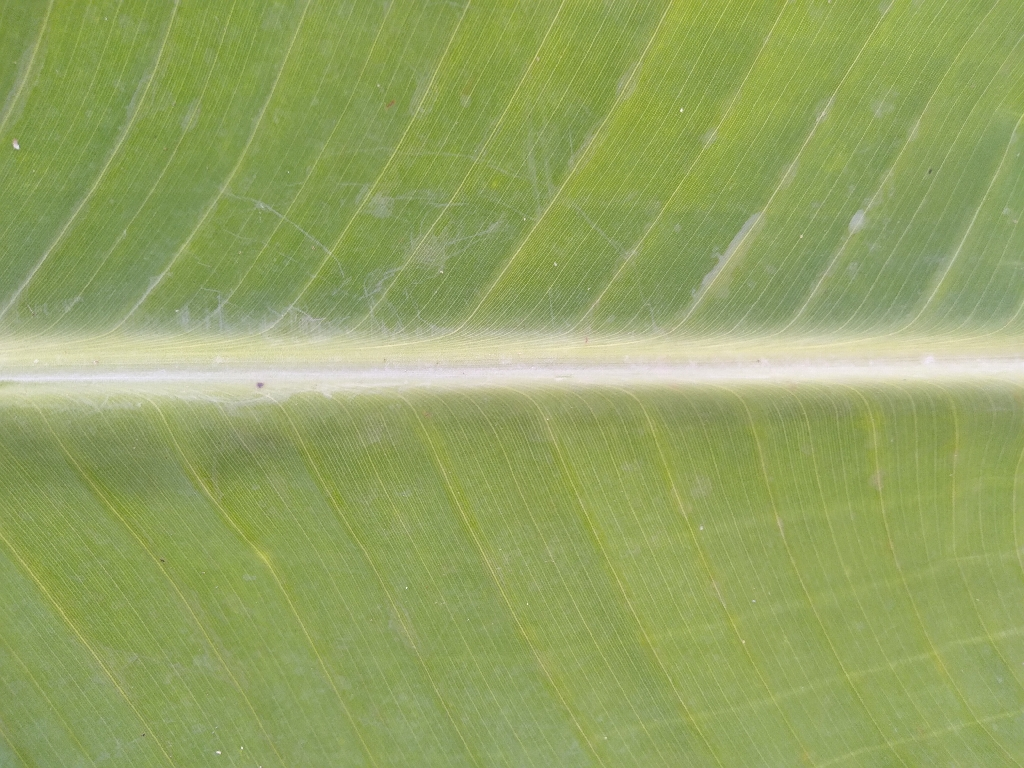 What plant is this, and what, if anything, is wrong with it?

banana, healthy
